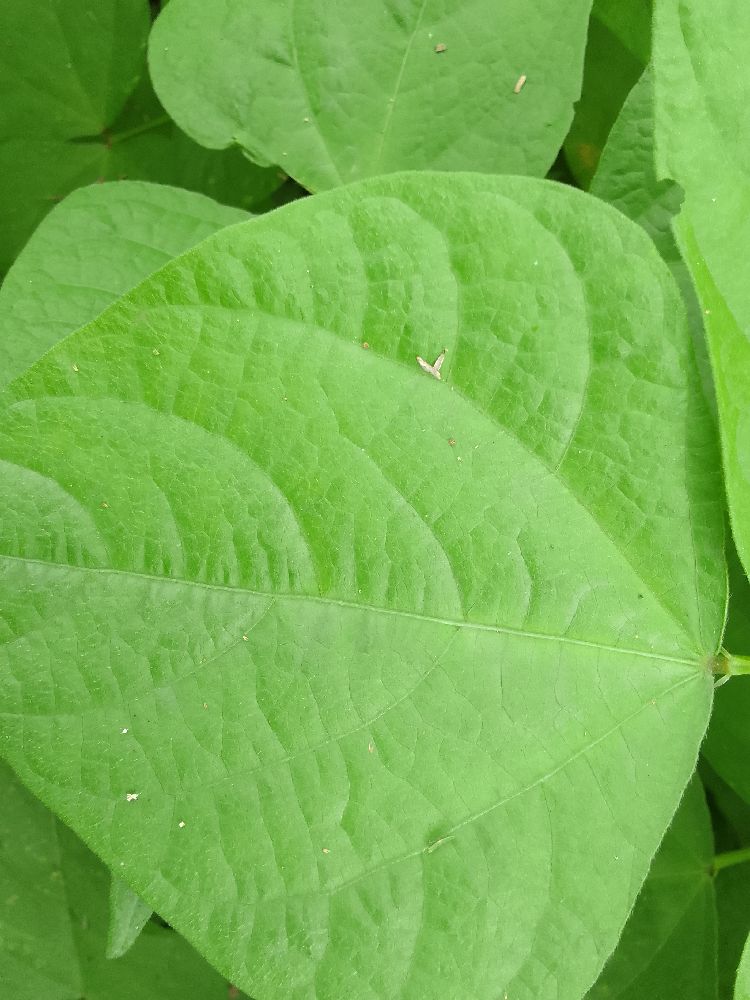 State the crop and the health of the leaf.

common bean, healthy
